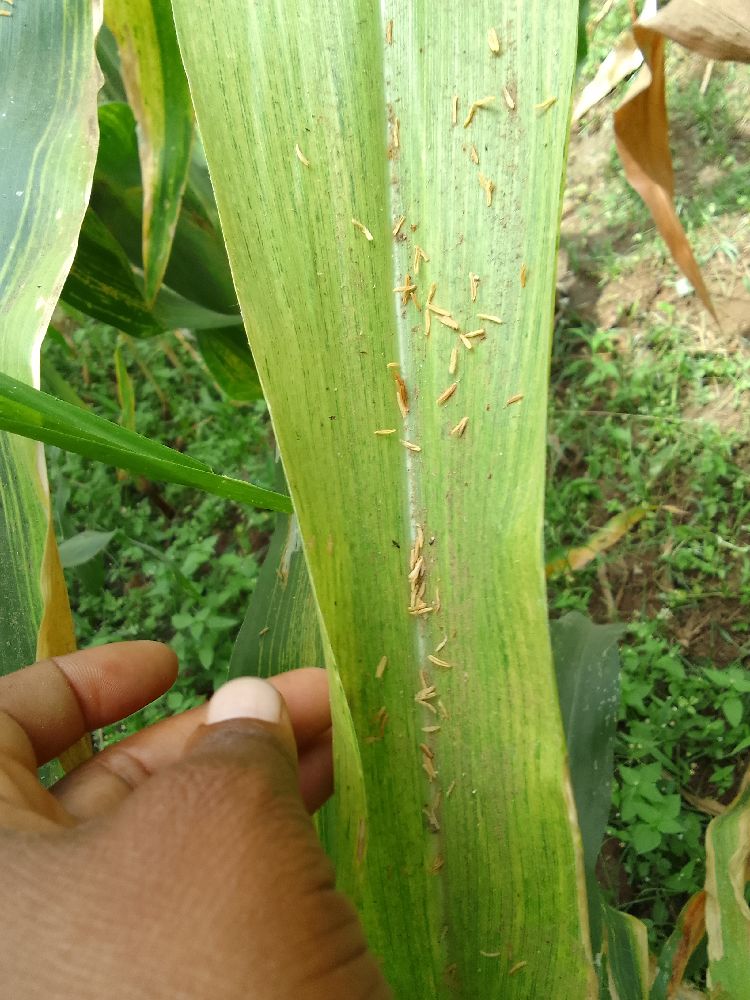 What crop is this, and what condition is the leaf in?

maize, maize lethal necrosis
